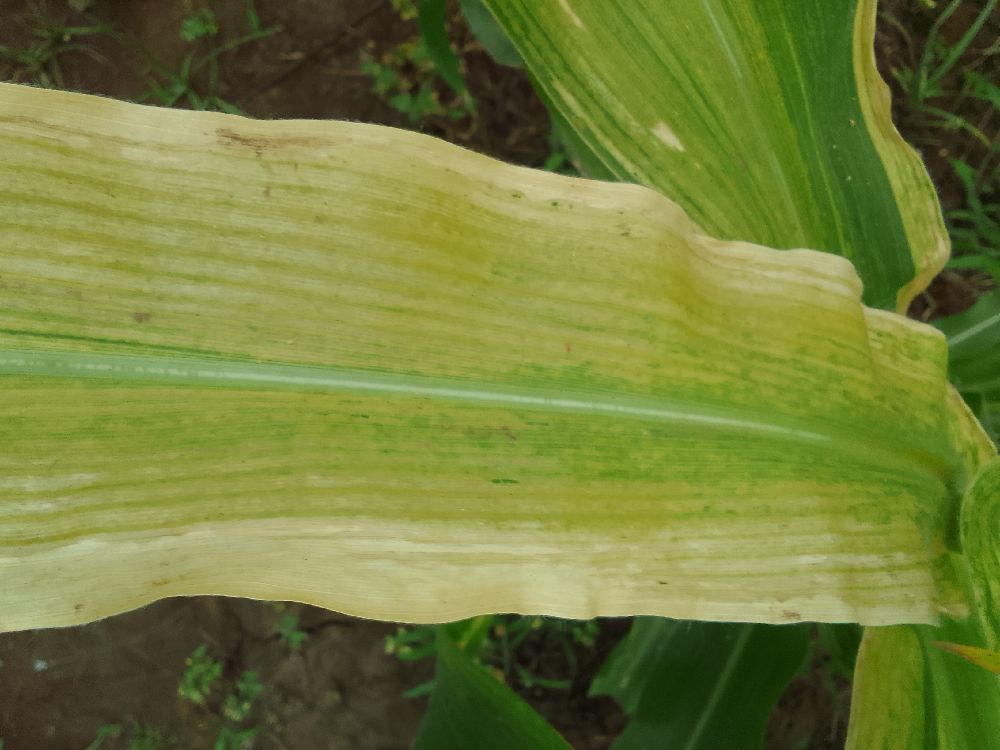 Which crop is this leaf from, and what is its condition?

maize, maize lethal necrosis
